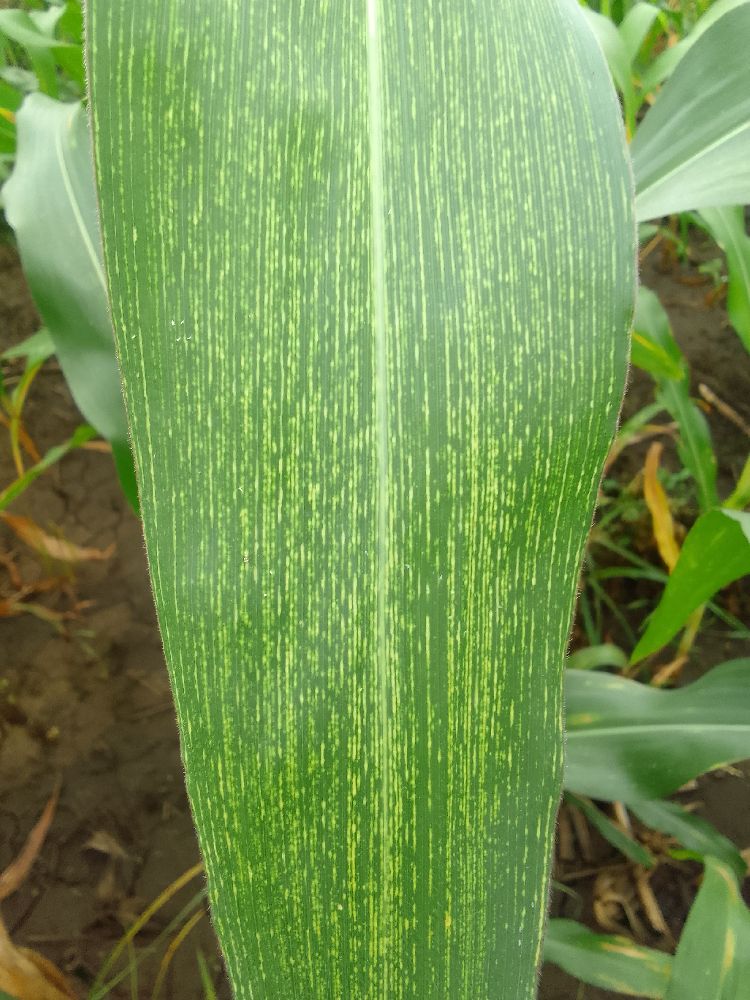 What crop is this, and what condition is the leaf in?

maize, maize streak virus
